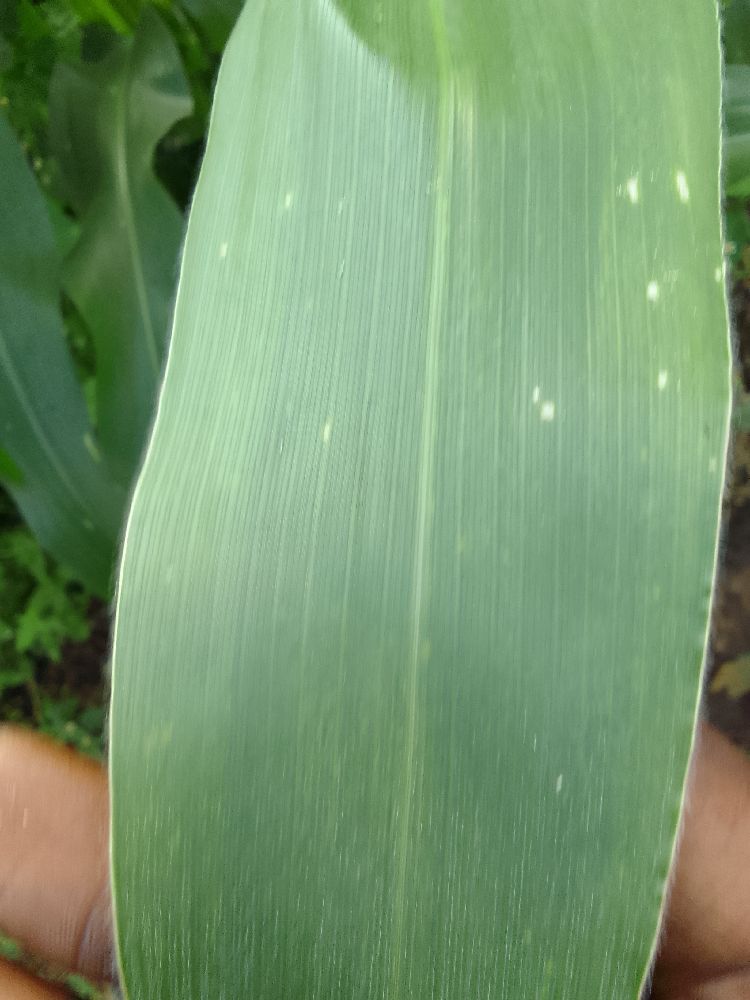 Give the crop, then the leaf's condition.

maize, healthy
